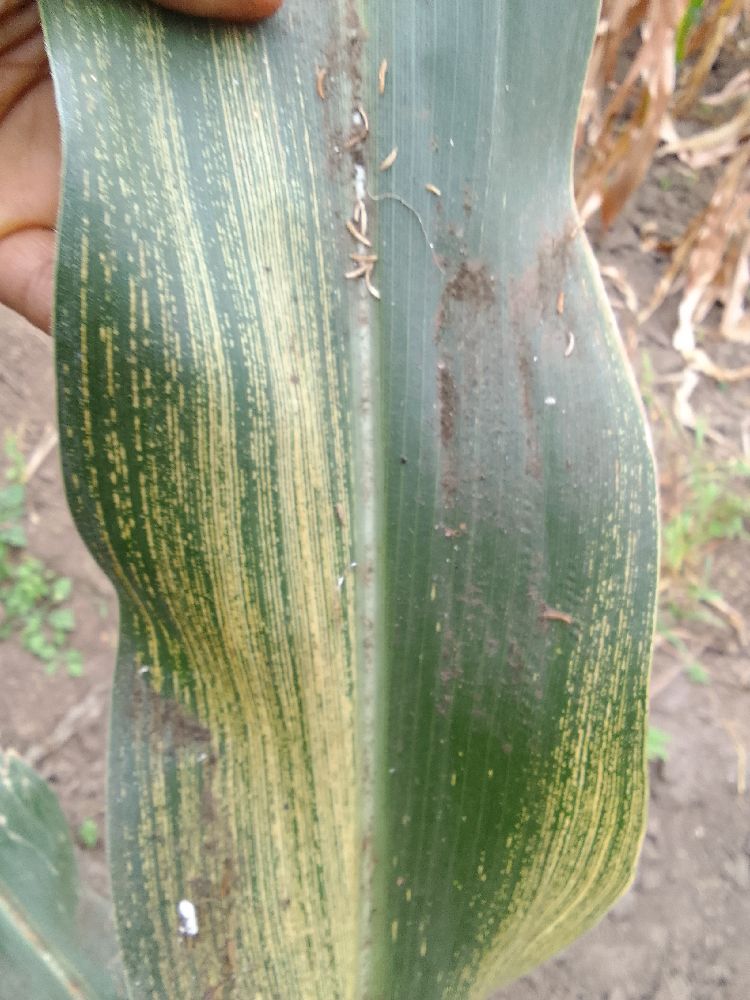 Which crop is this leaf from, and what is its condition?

maize, maize streak virus
